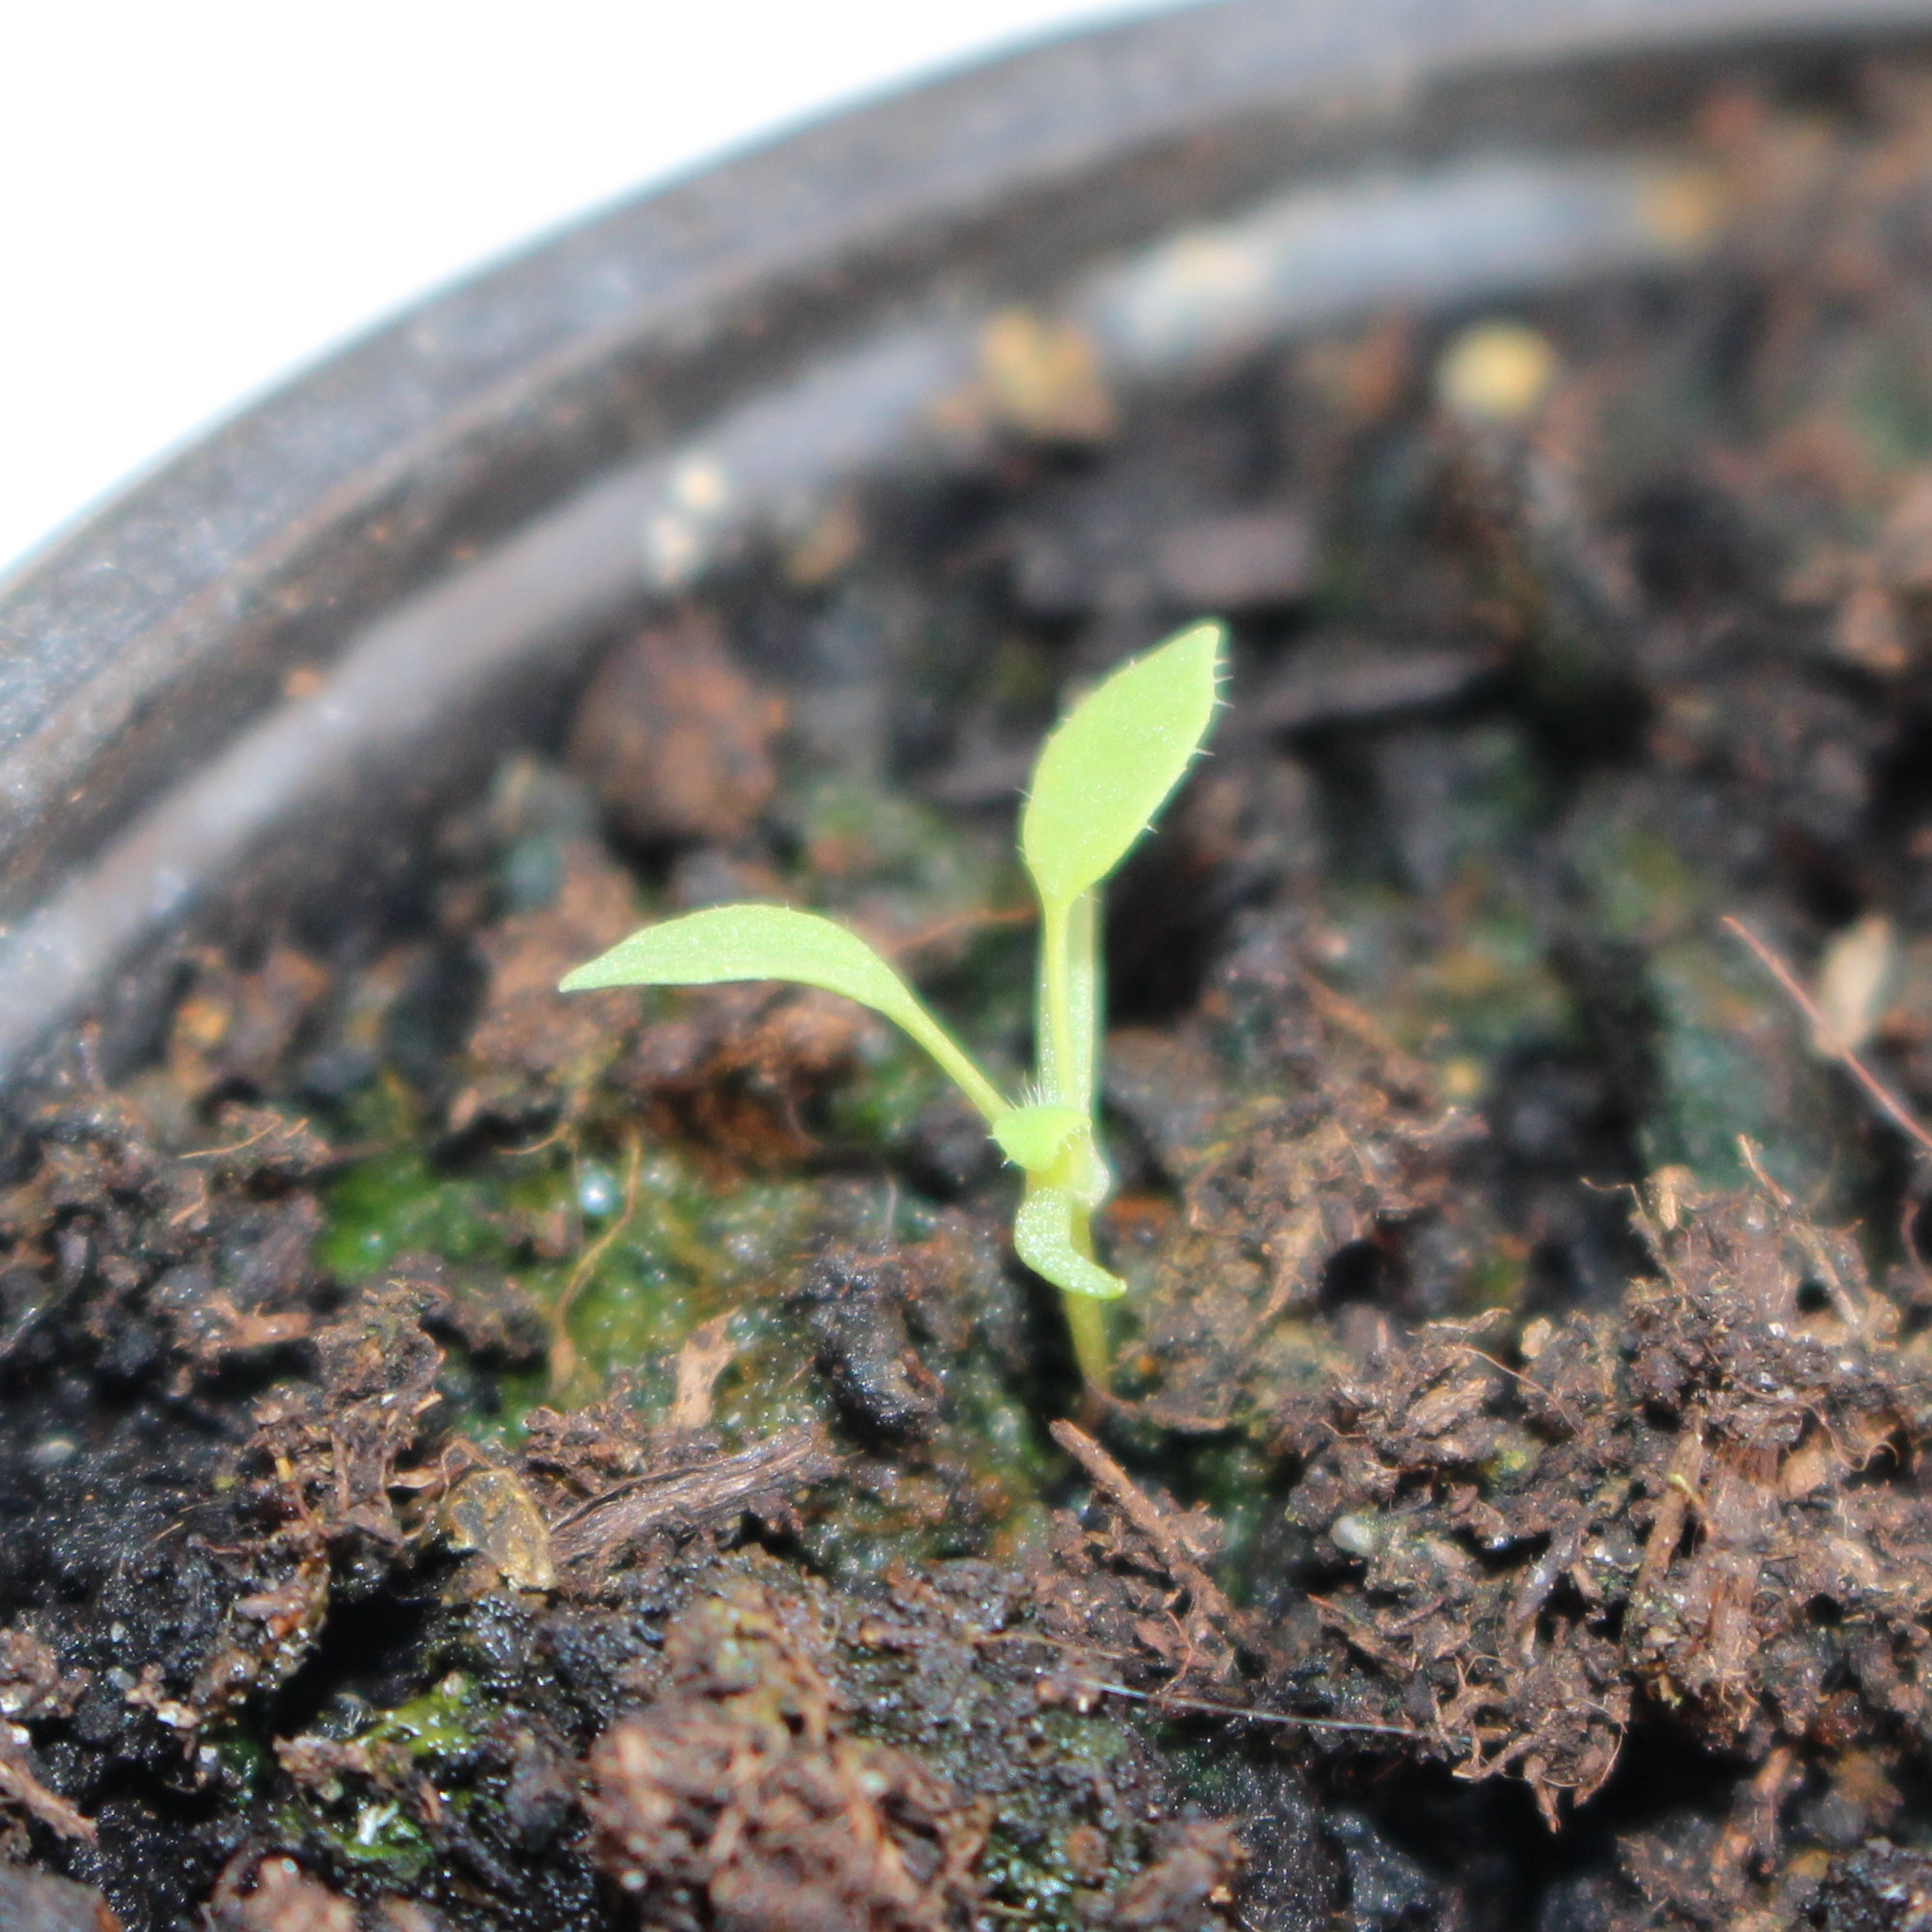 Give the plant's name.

Papaver rhoeas
